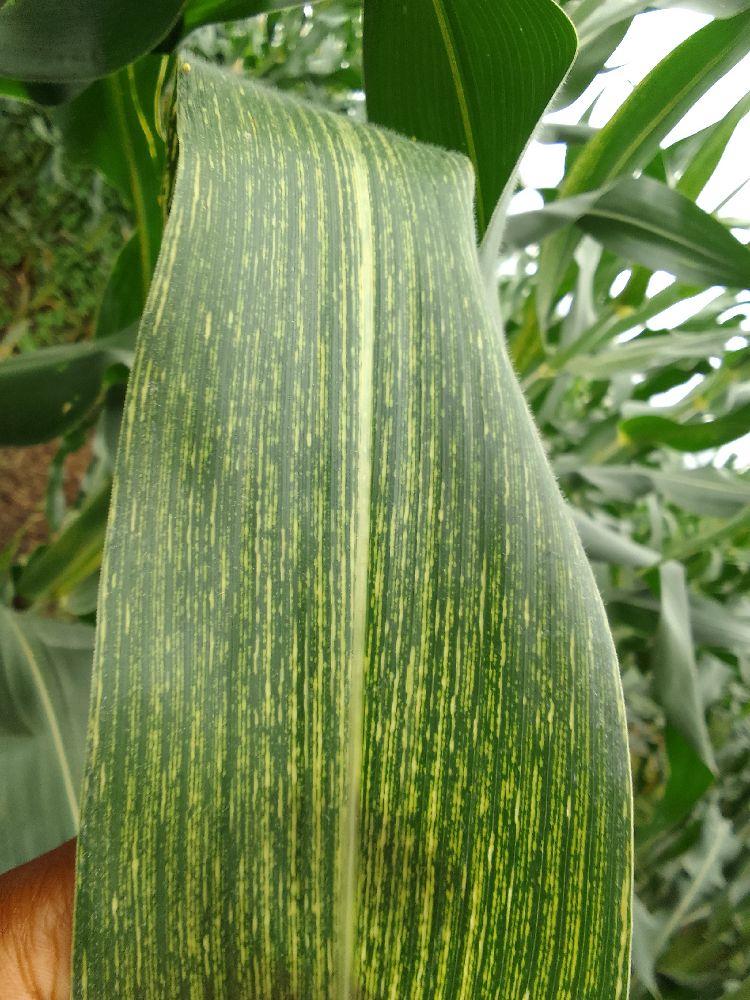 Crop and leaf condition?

maize, maize streak virus
